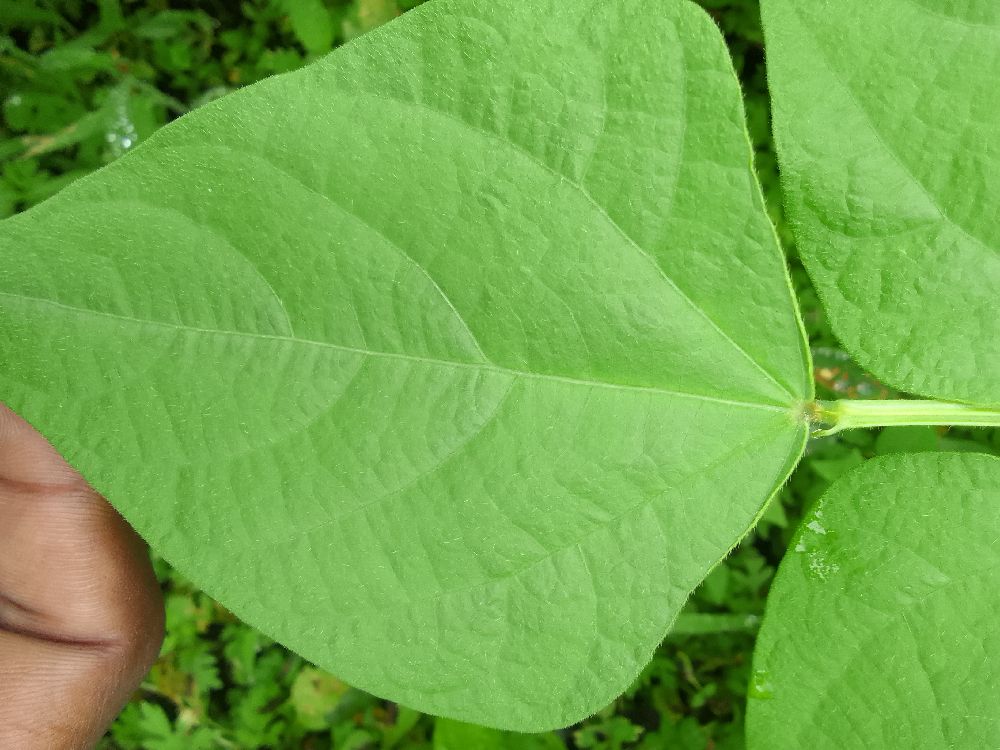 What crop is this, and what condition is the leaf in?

common bean, healthy
